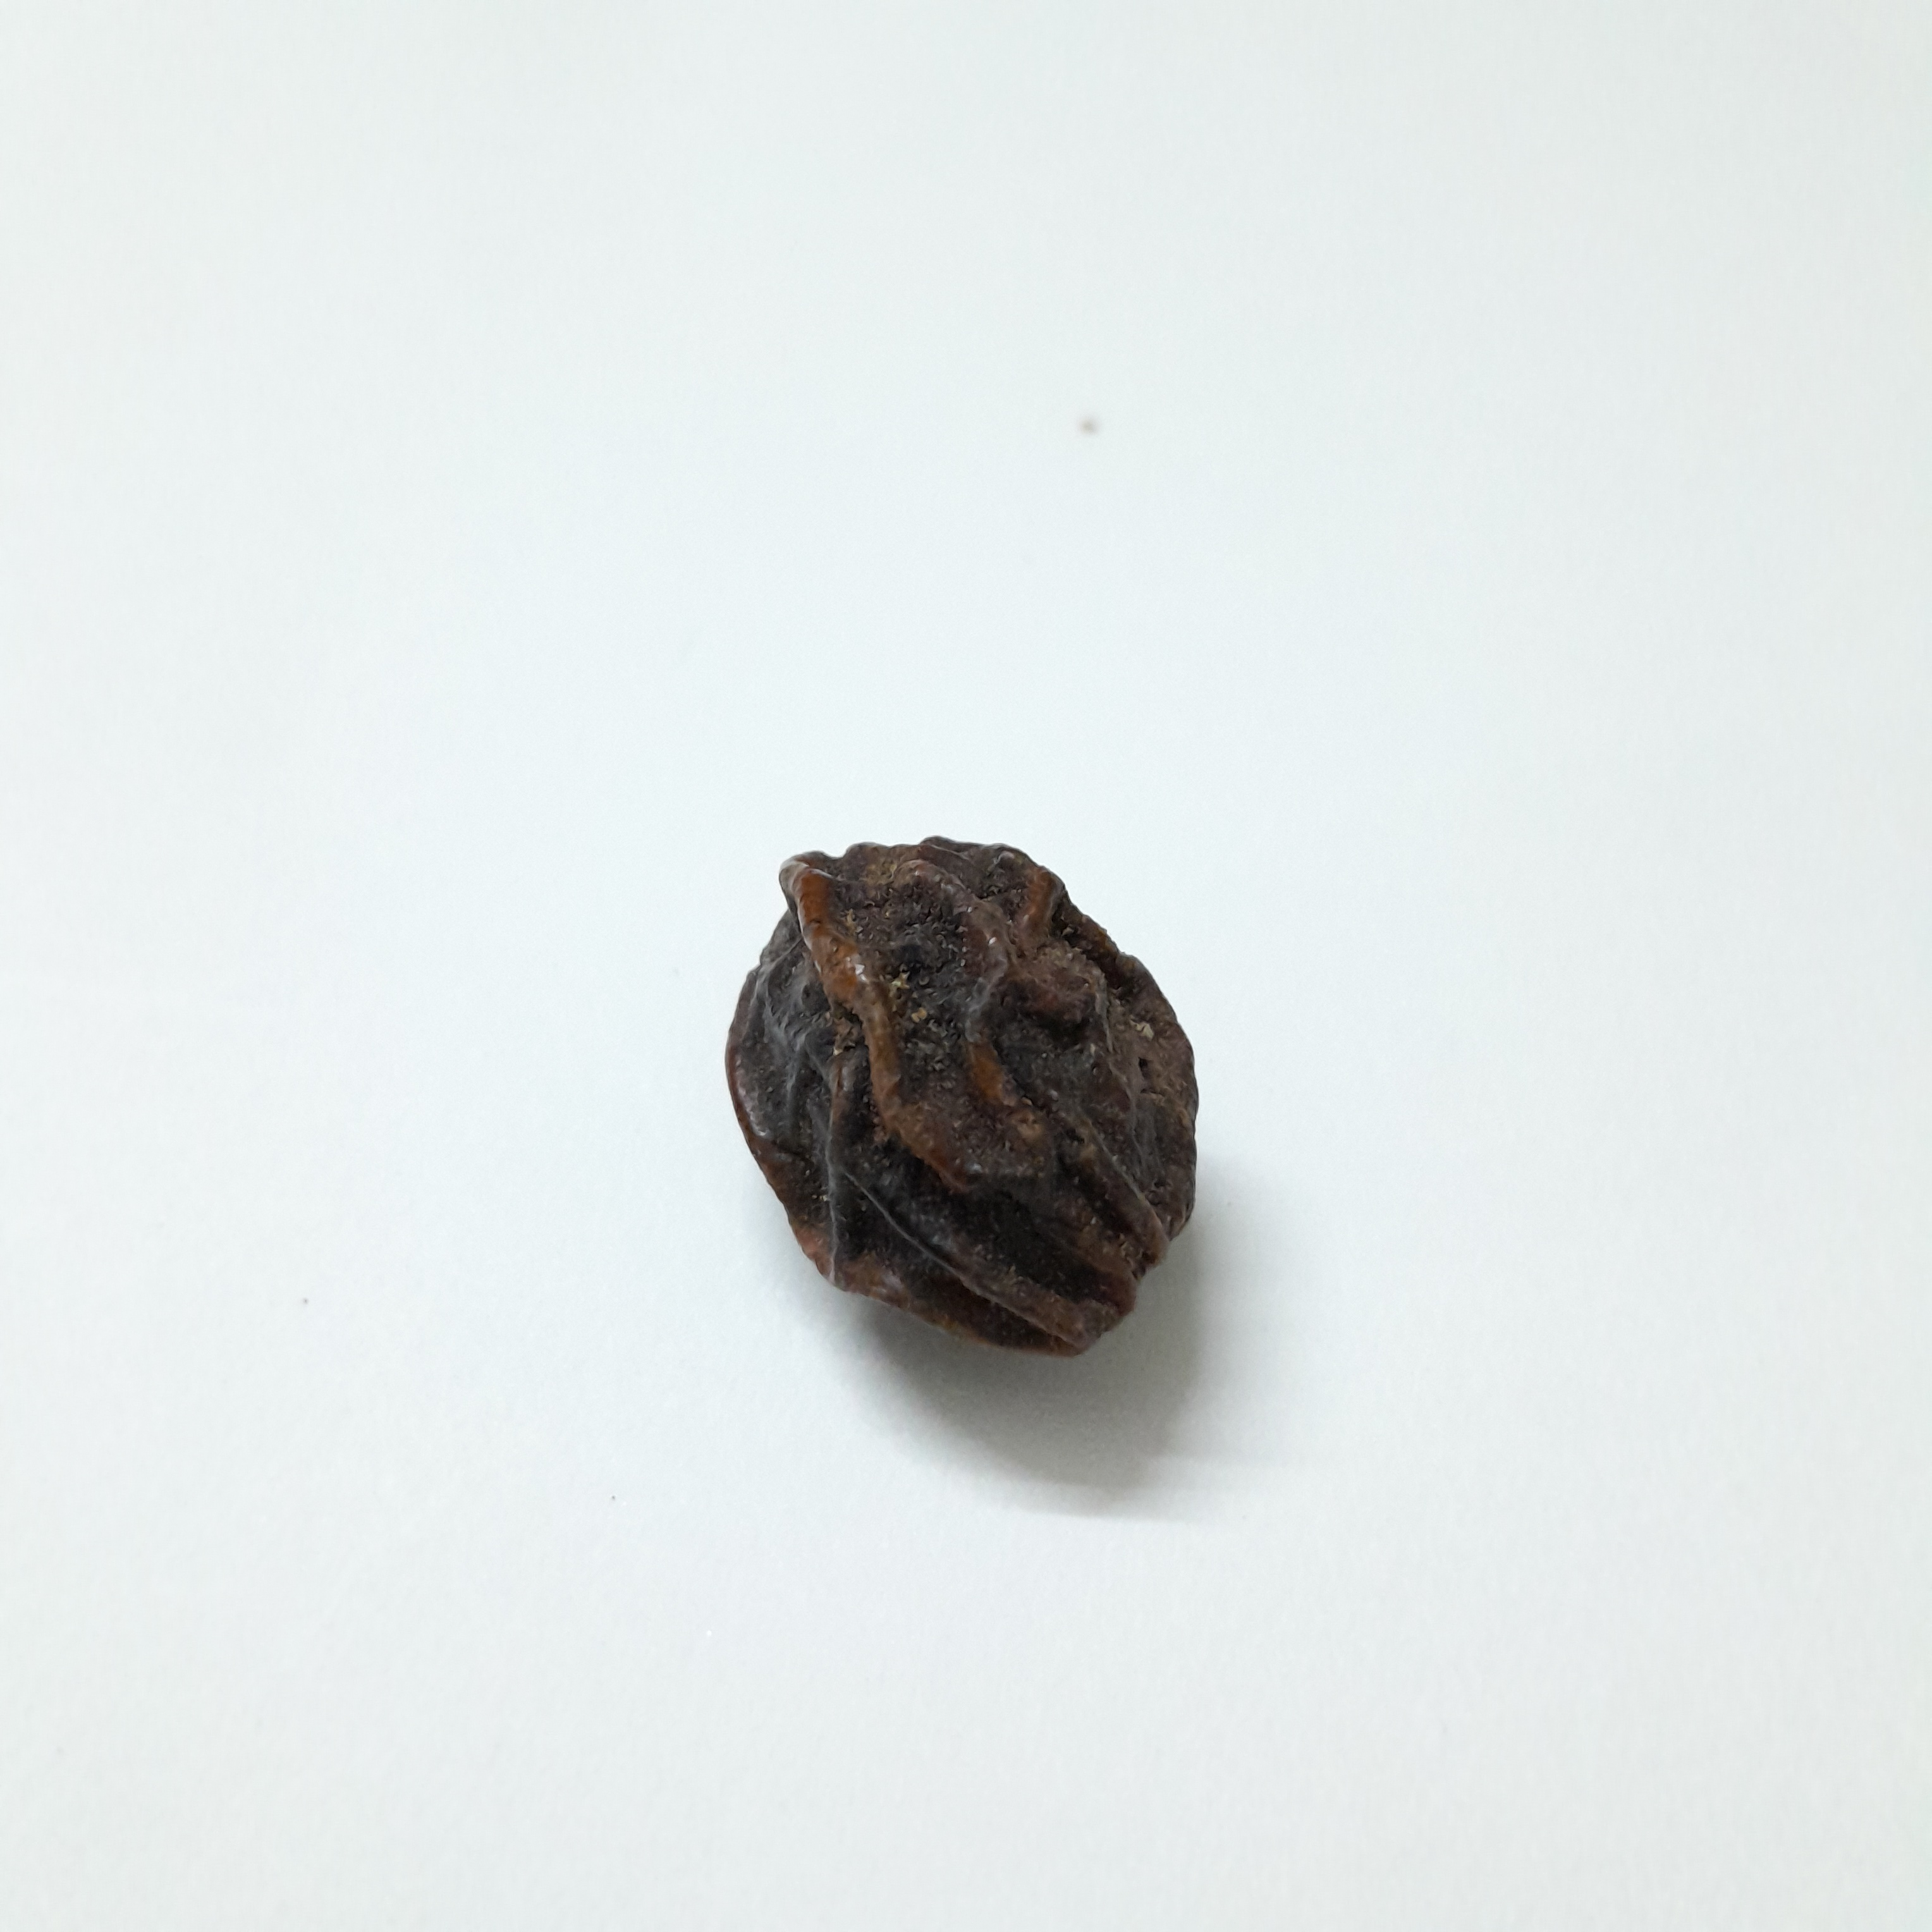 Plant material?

kadukharik
